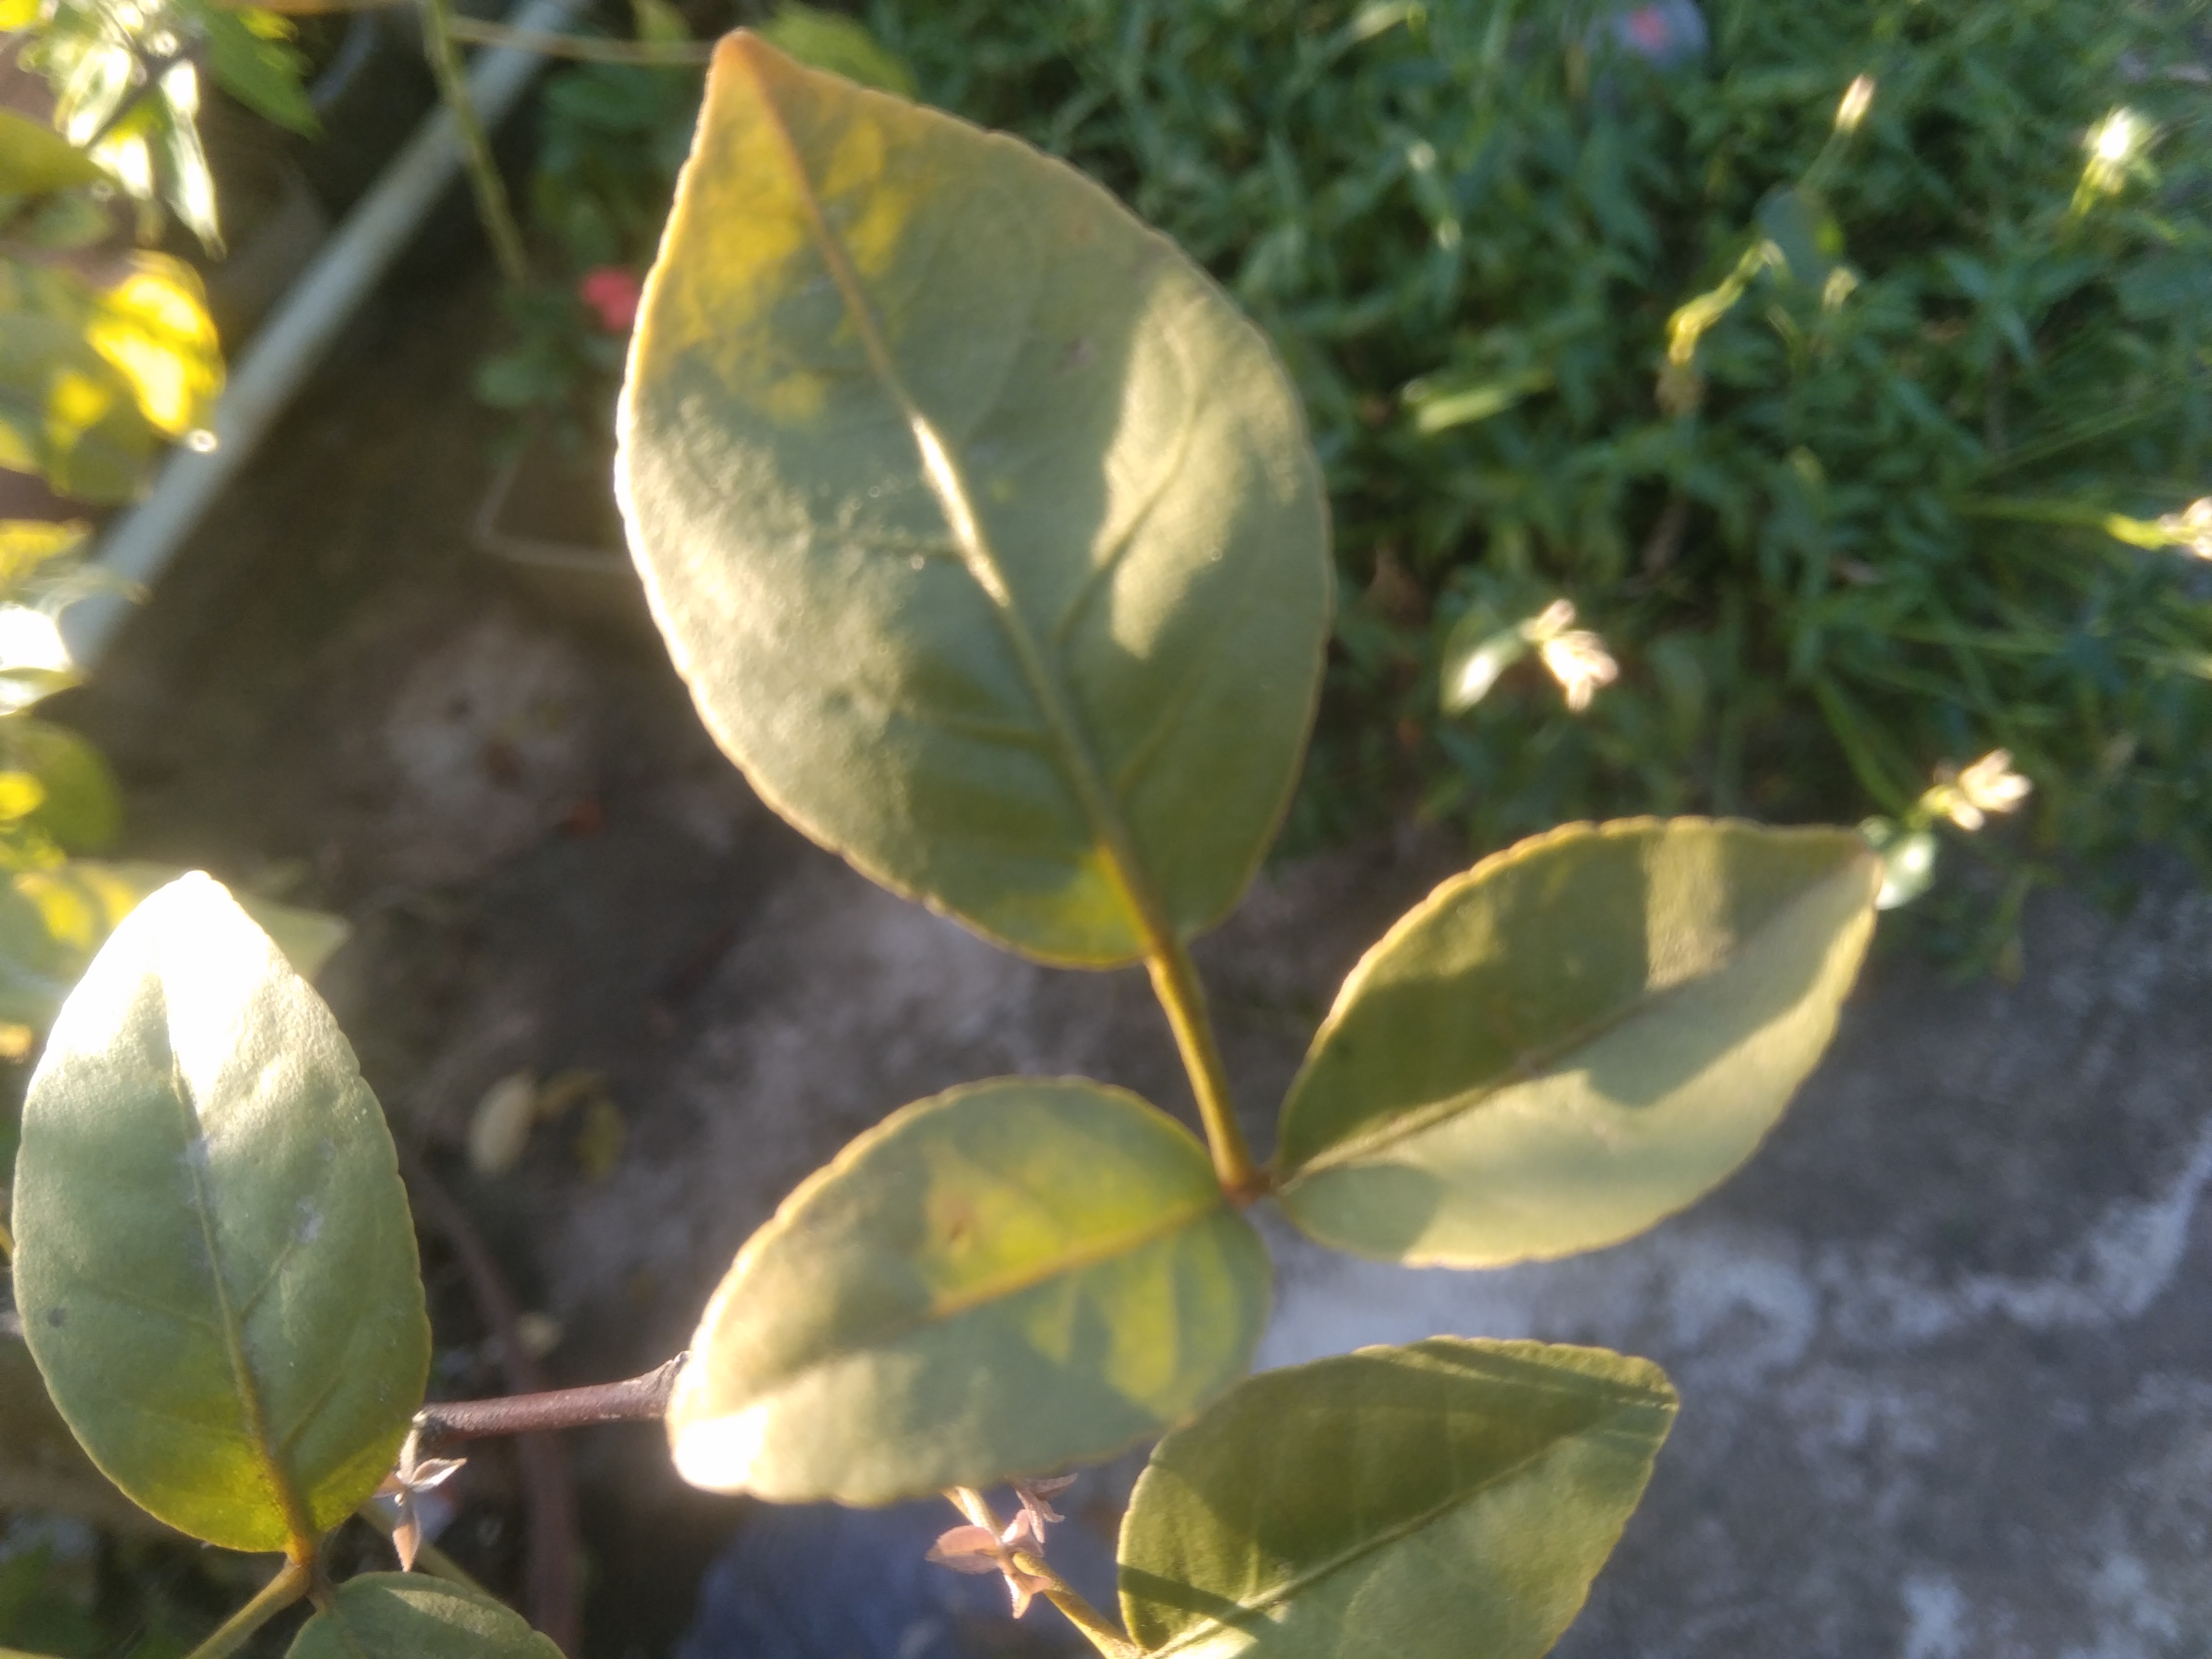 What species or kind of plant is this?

wood apple
